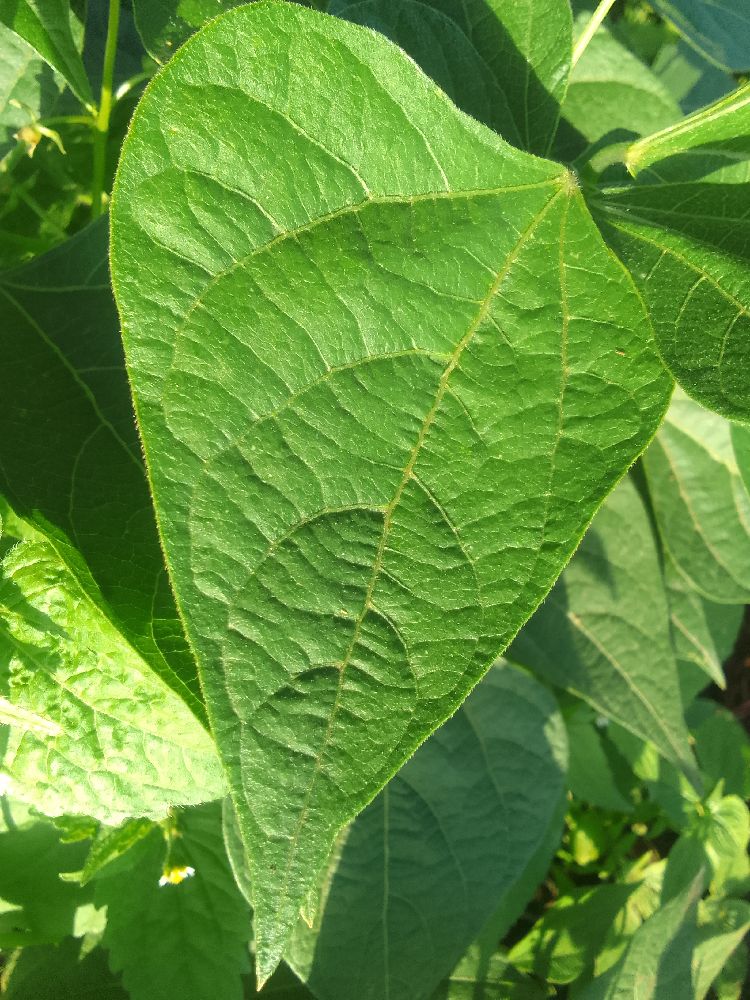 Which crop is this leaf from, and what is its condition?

common bean, healthy
